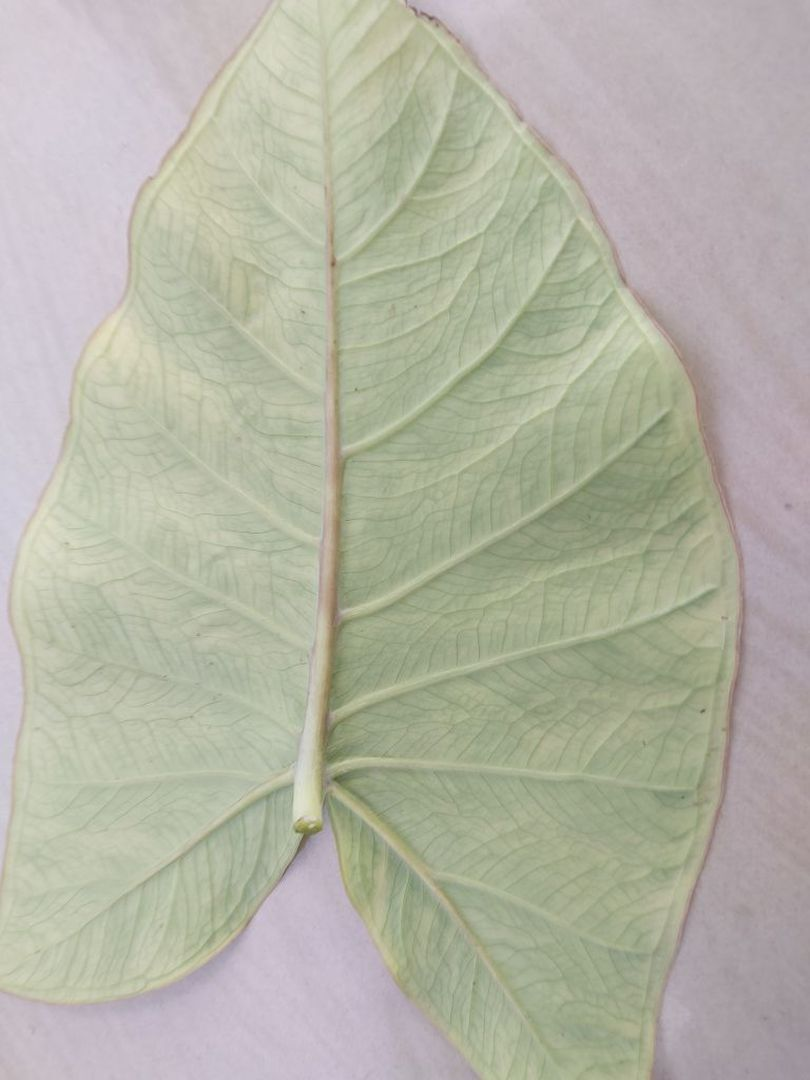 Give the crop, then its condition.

taro, mosaic
